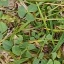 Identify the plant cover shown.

unstructured weed
